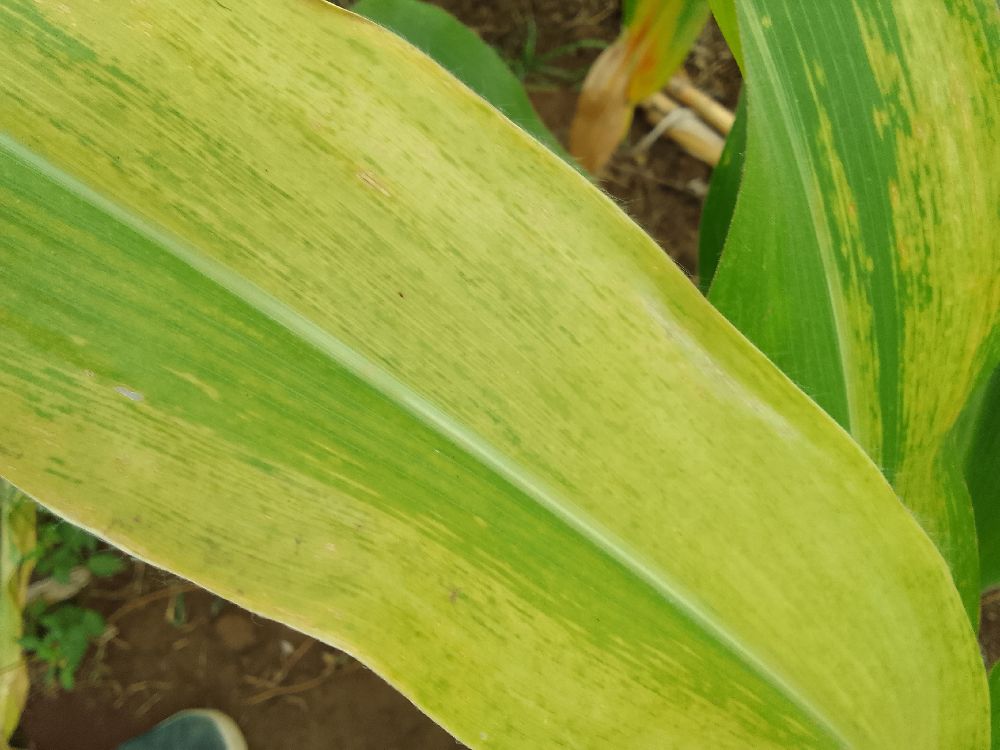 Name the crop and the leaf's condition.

maize, maize lethal necrosis
